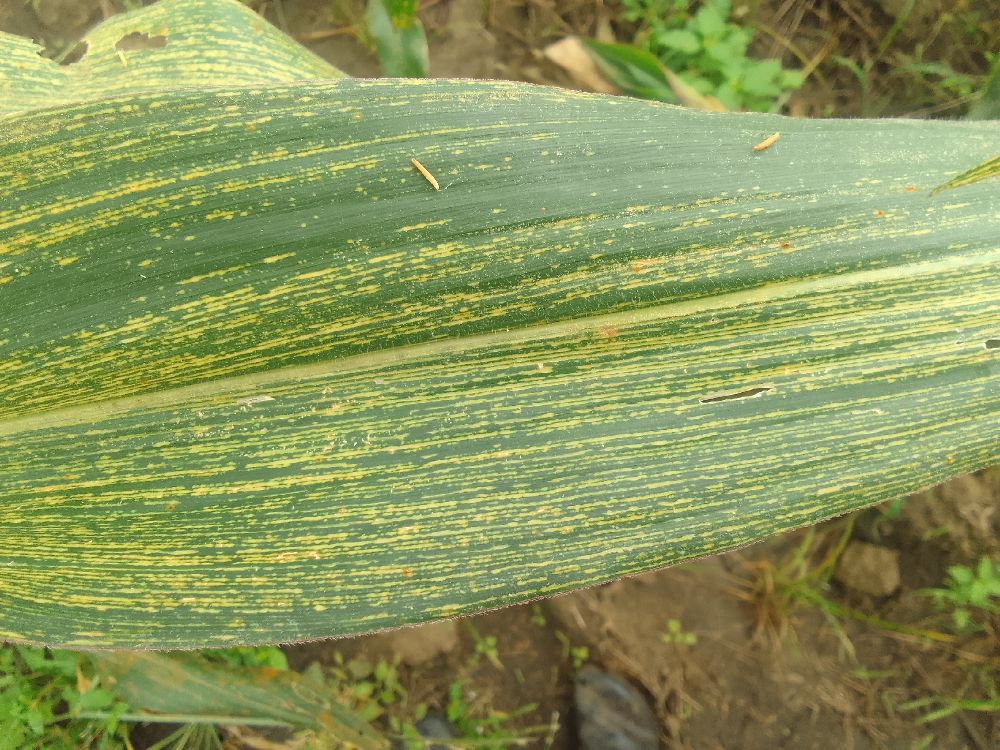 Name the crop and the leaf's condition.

maize, maize streak virus
